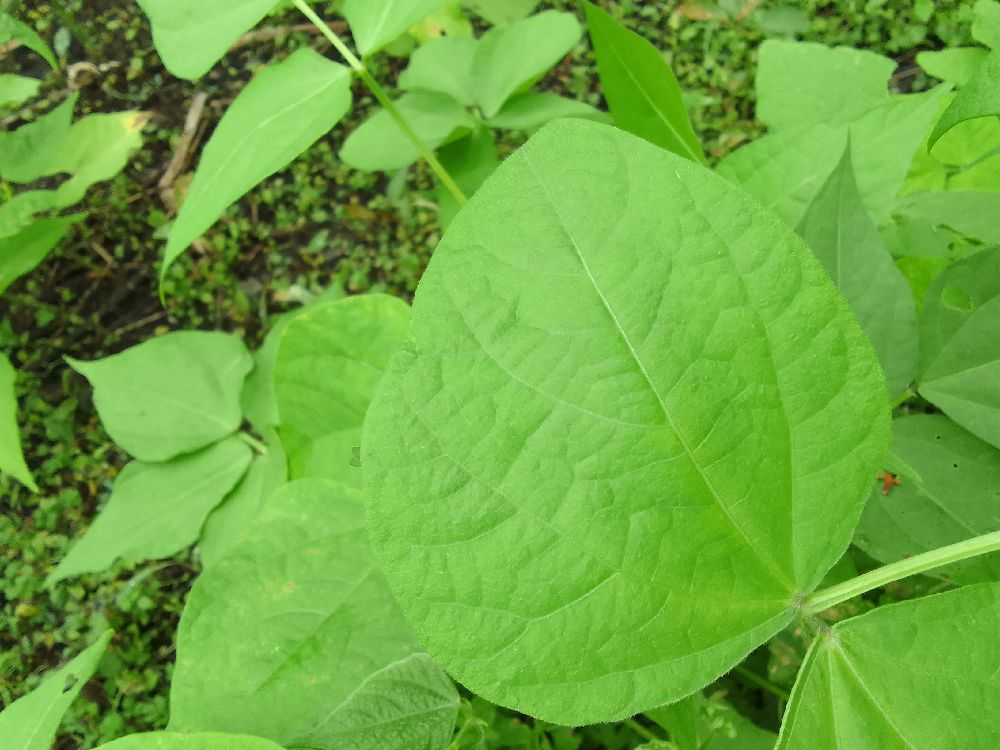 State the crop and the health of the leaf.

common bean, healthy
